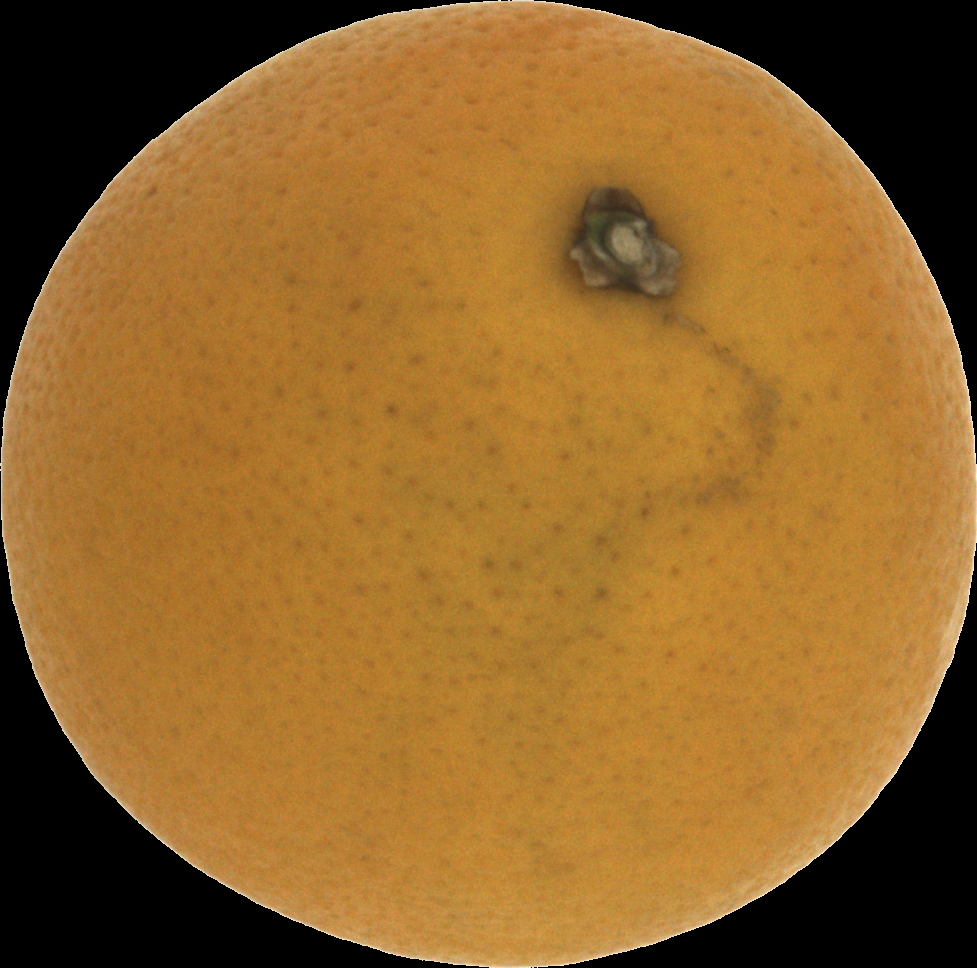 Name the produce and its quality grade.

orange, bad
